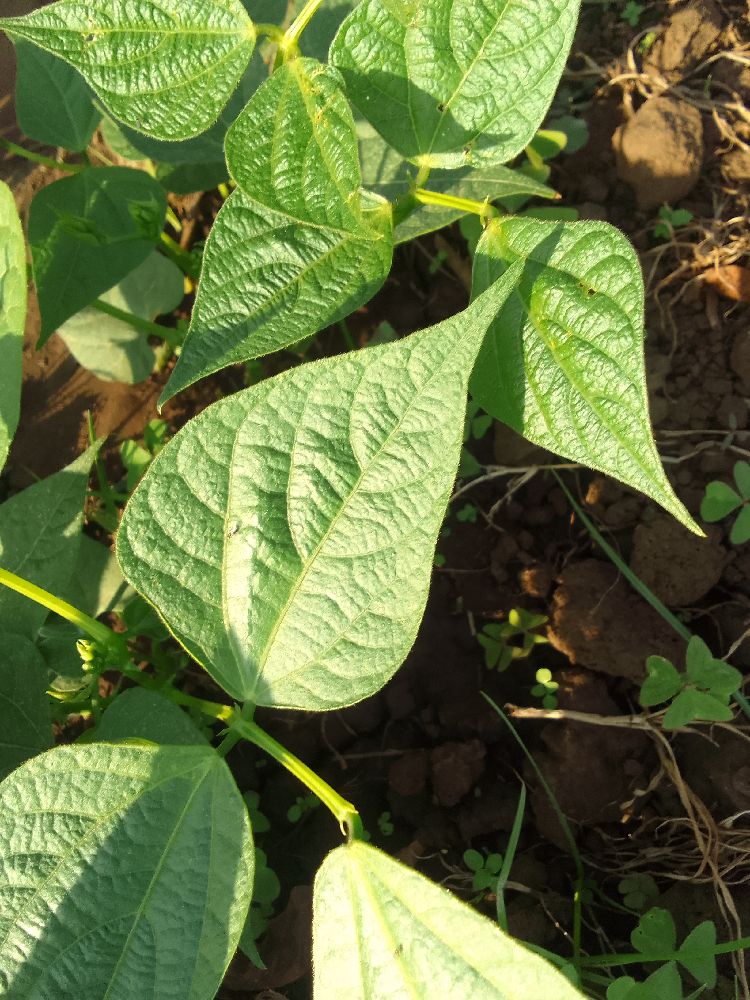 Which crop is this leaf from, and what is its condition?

common bean, healthy
